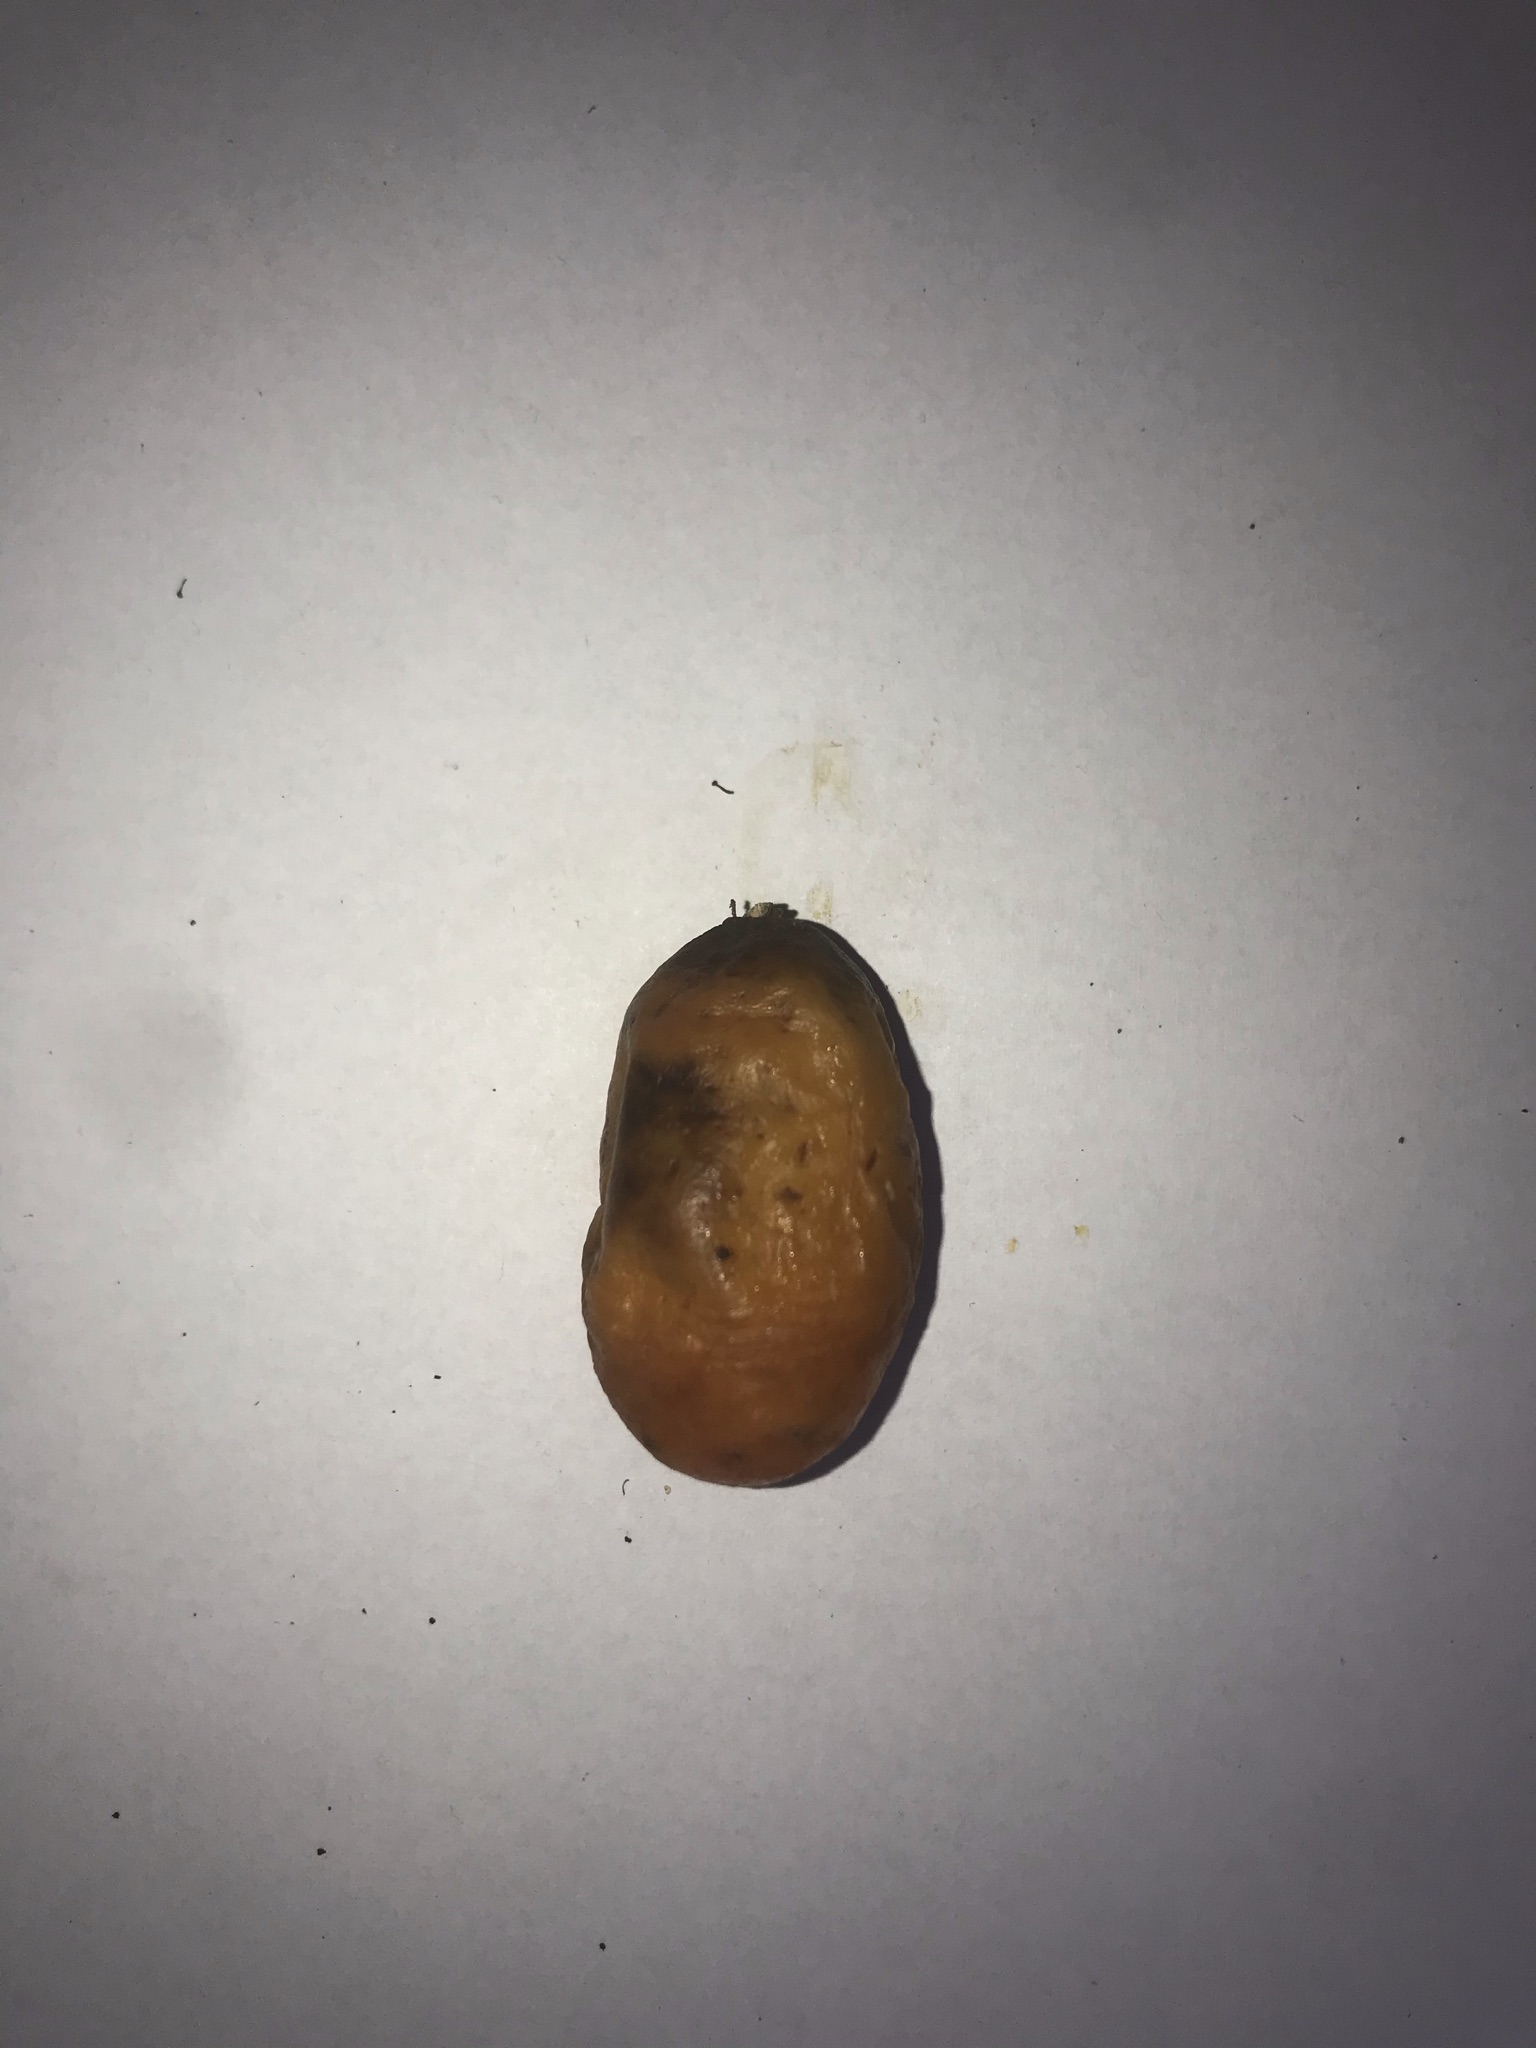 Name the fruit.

siriguela
